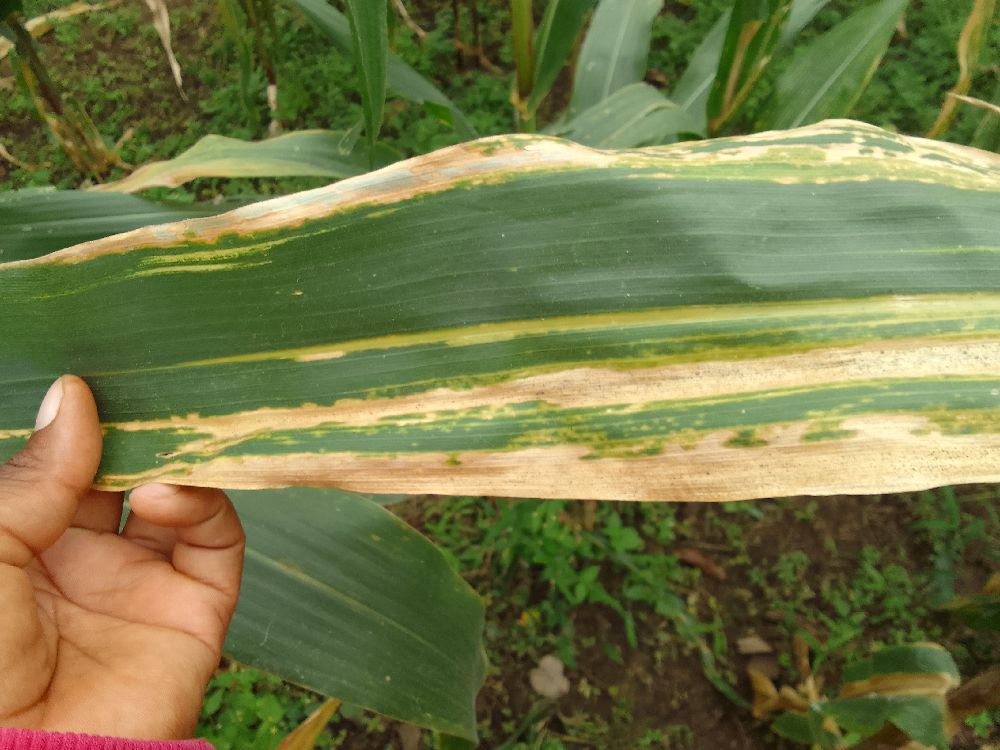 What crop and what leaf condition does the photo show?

maize, maize lethal necrosis
